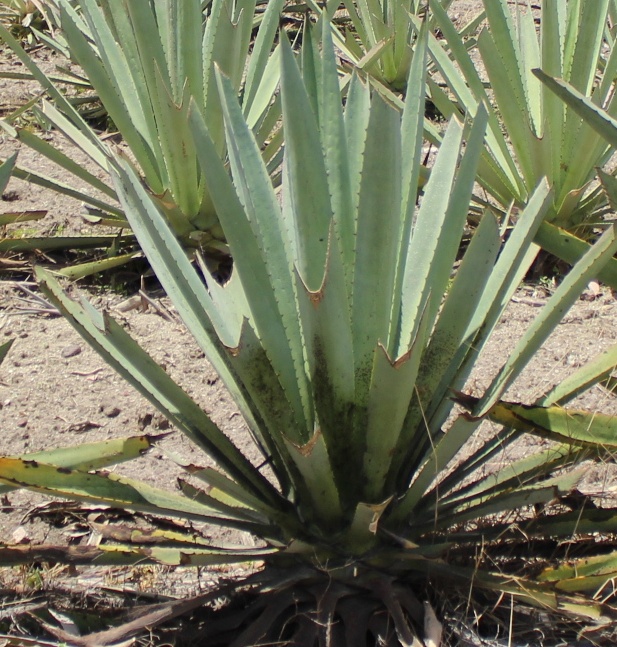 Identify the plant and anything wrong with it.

agave, small
